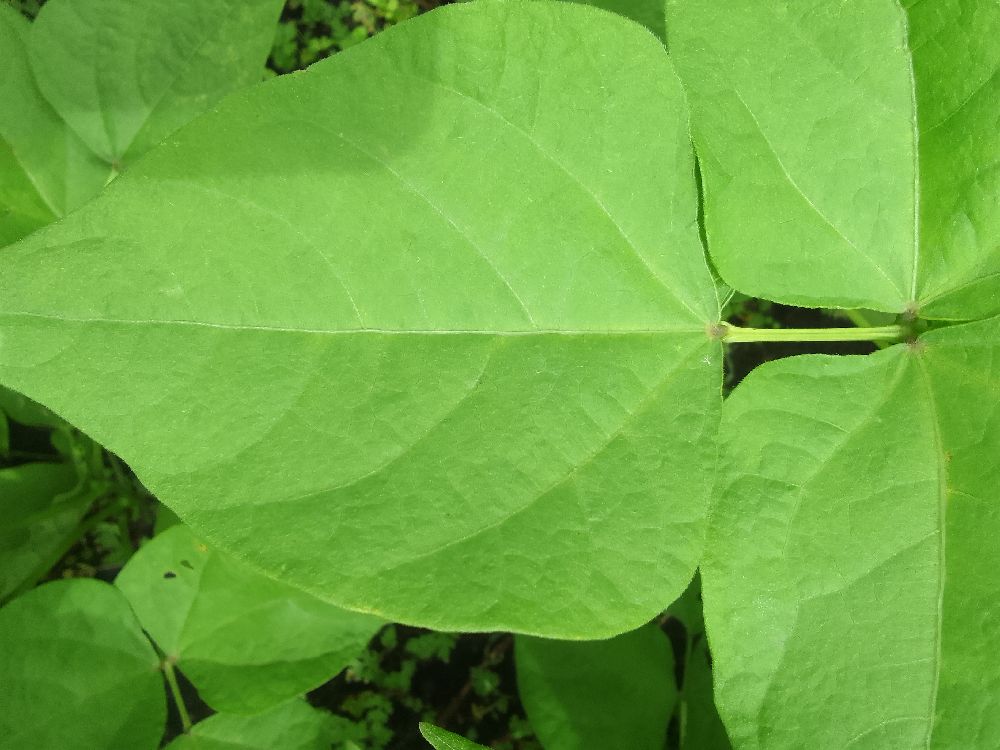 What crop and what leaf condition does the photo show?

common bean, healthy
